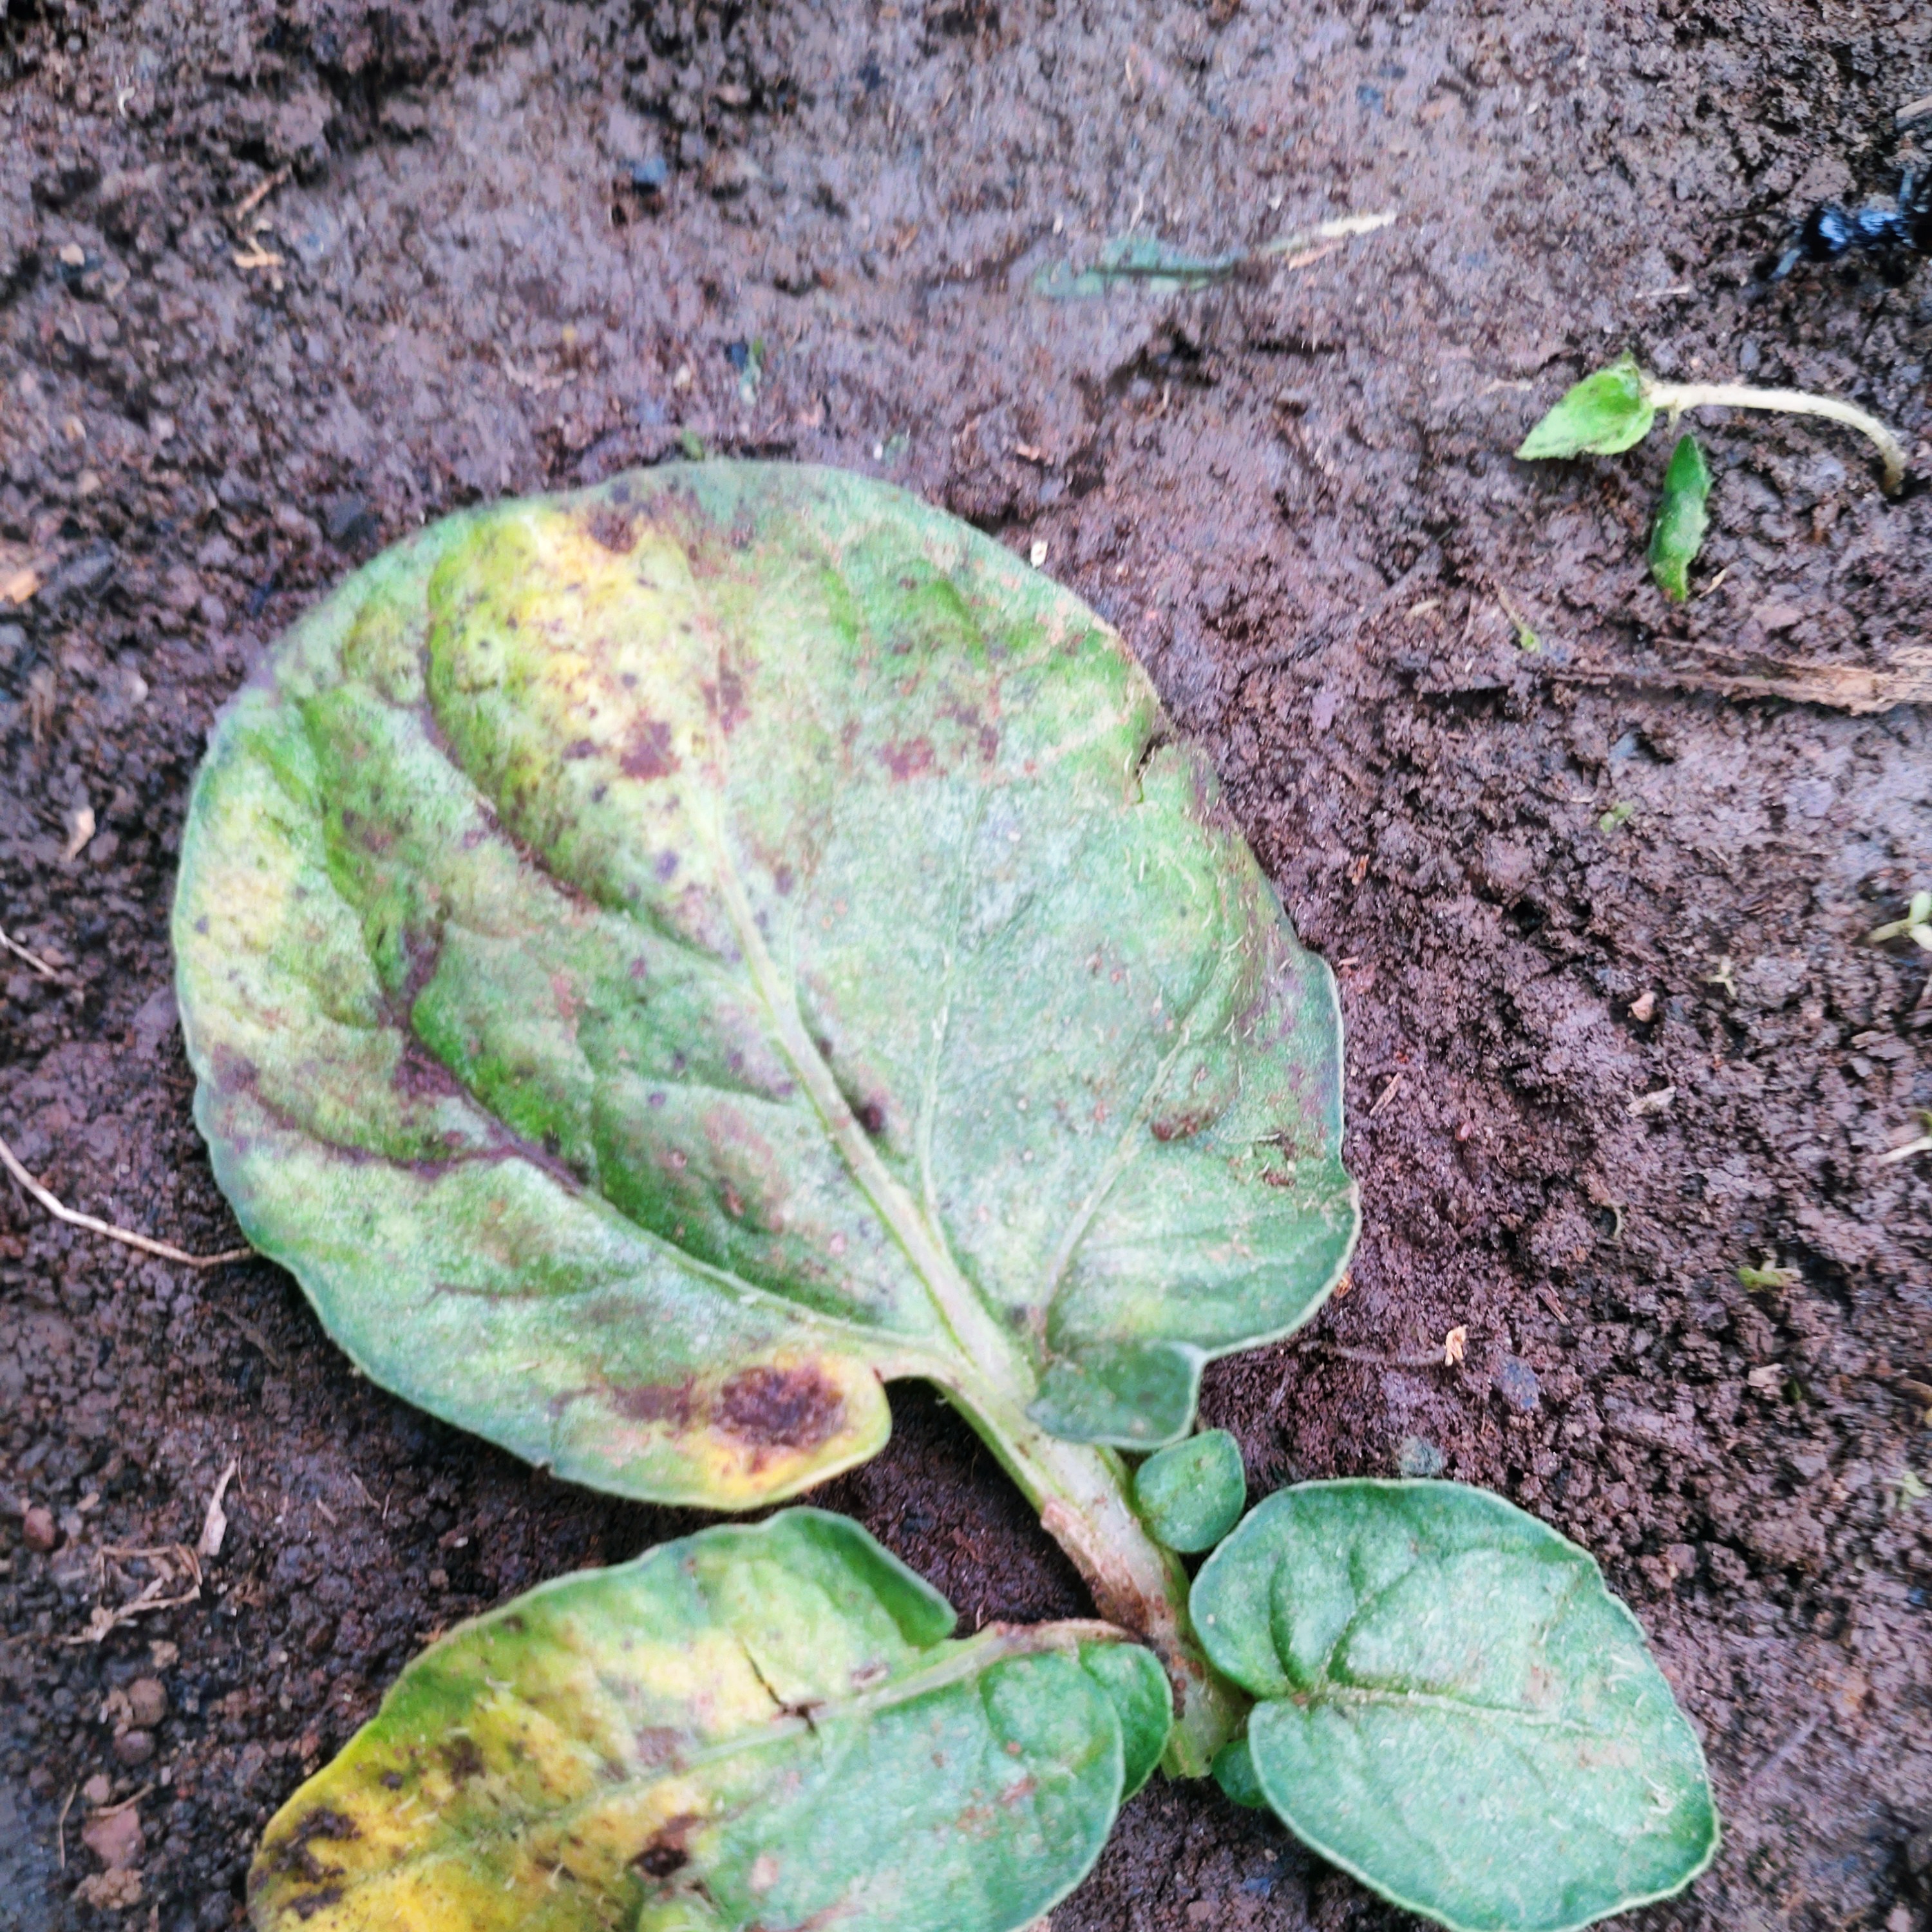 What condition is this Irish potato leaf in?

late blight
